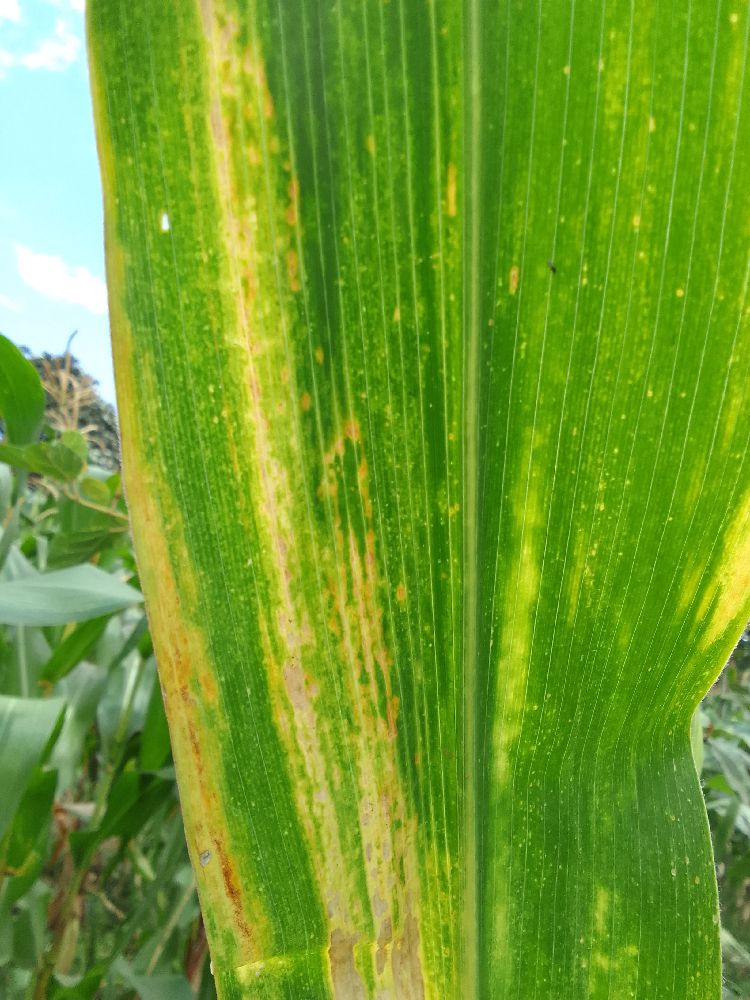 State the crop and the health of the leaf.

maize, maize lethal necrosis
